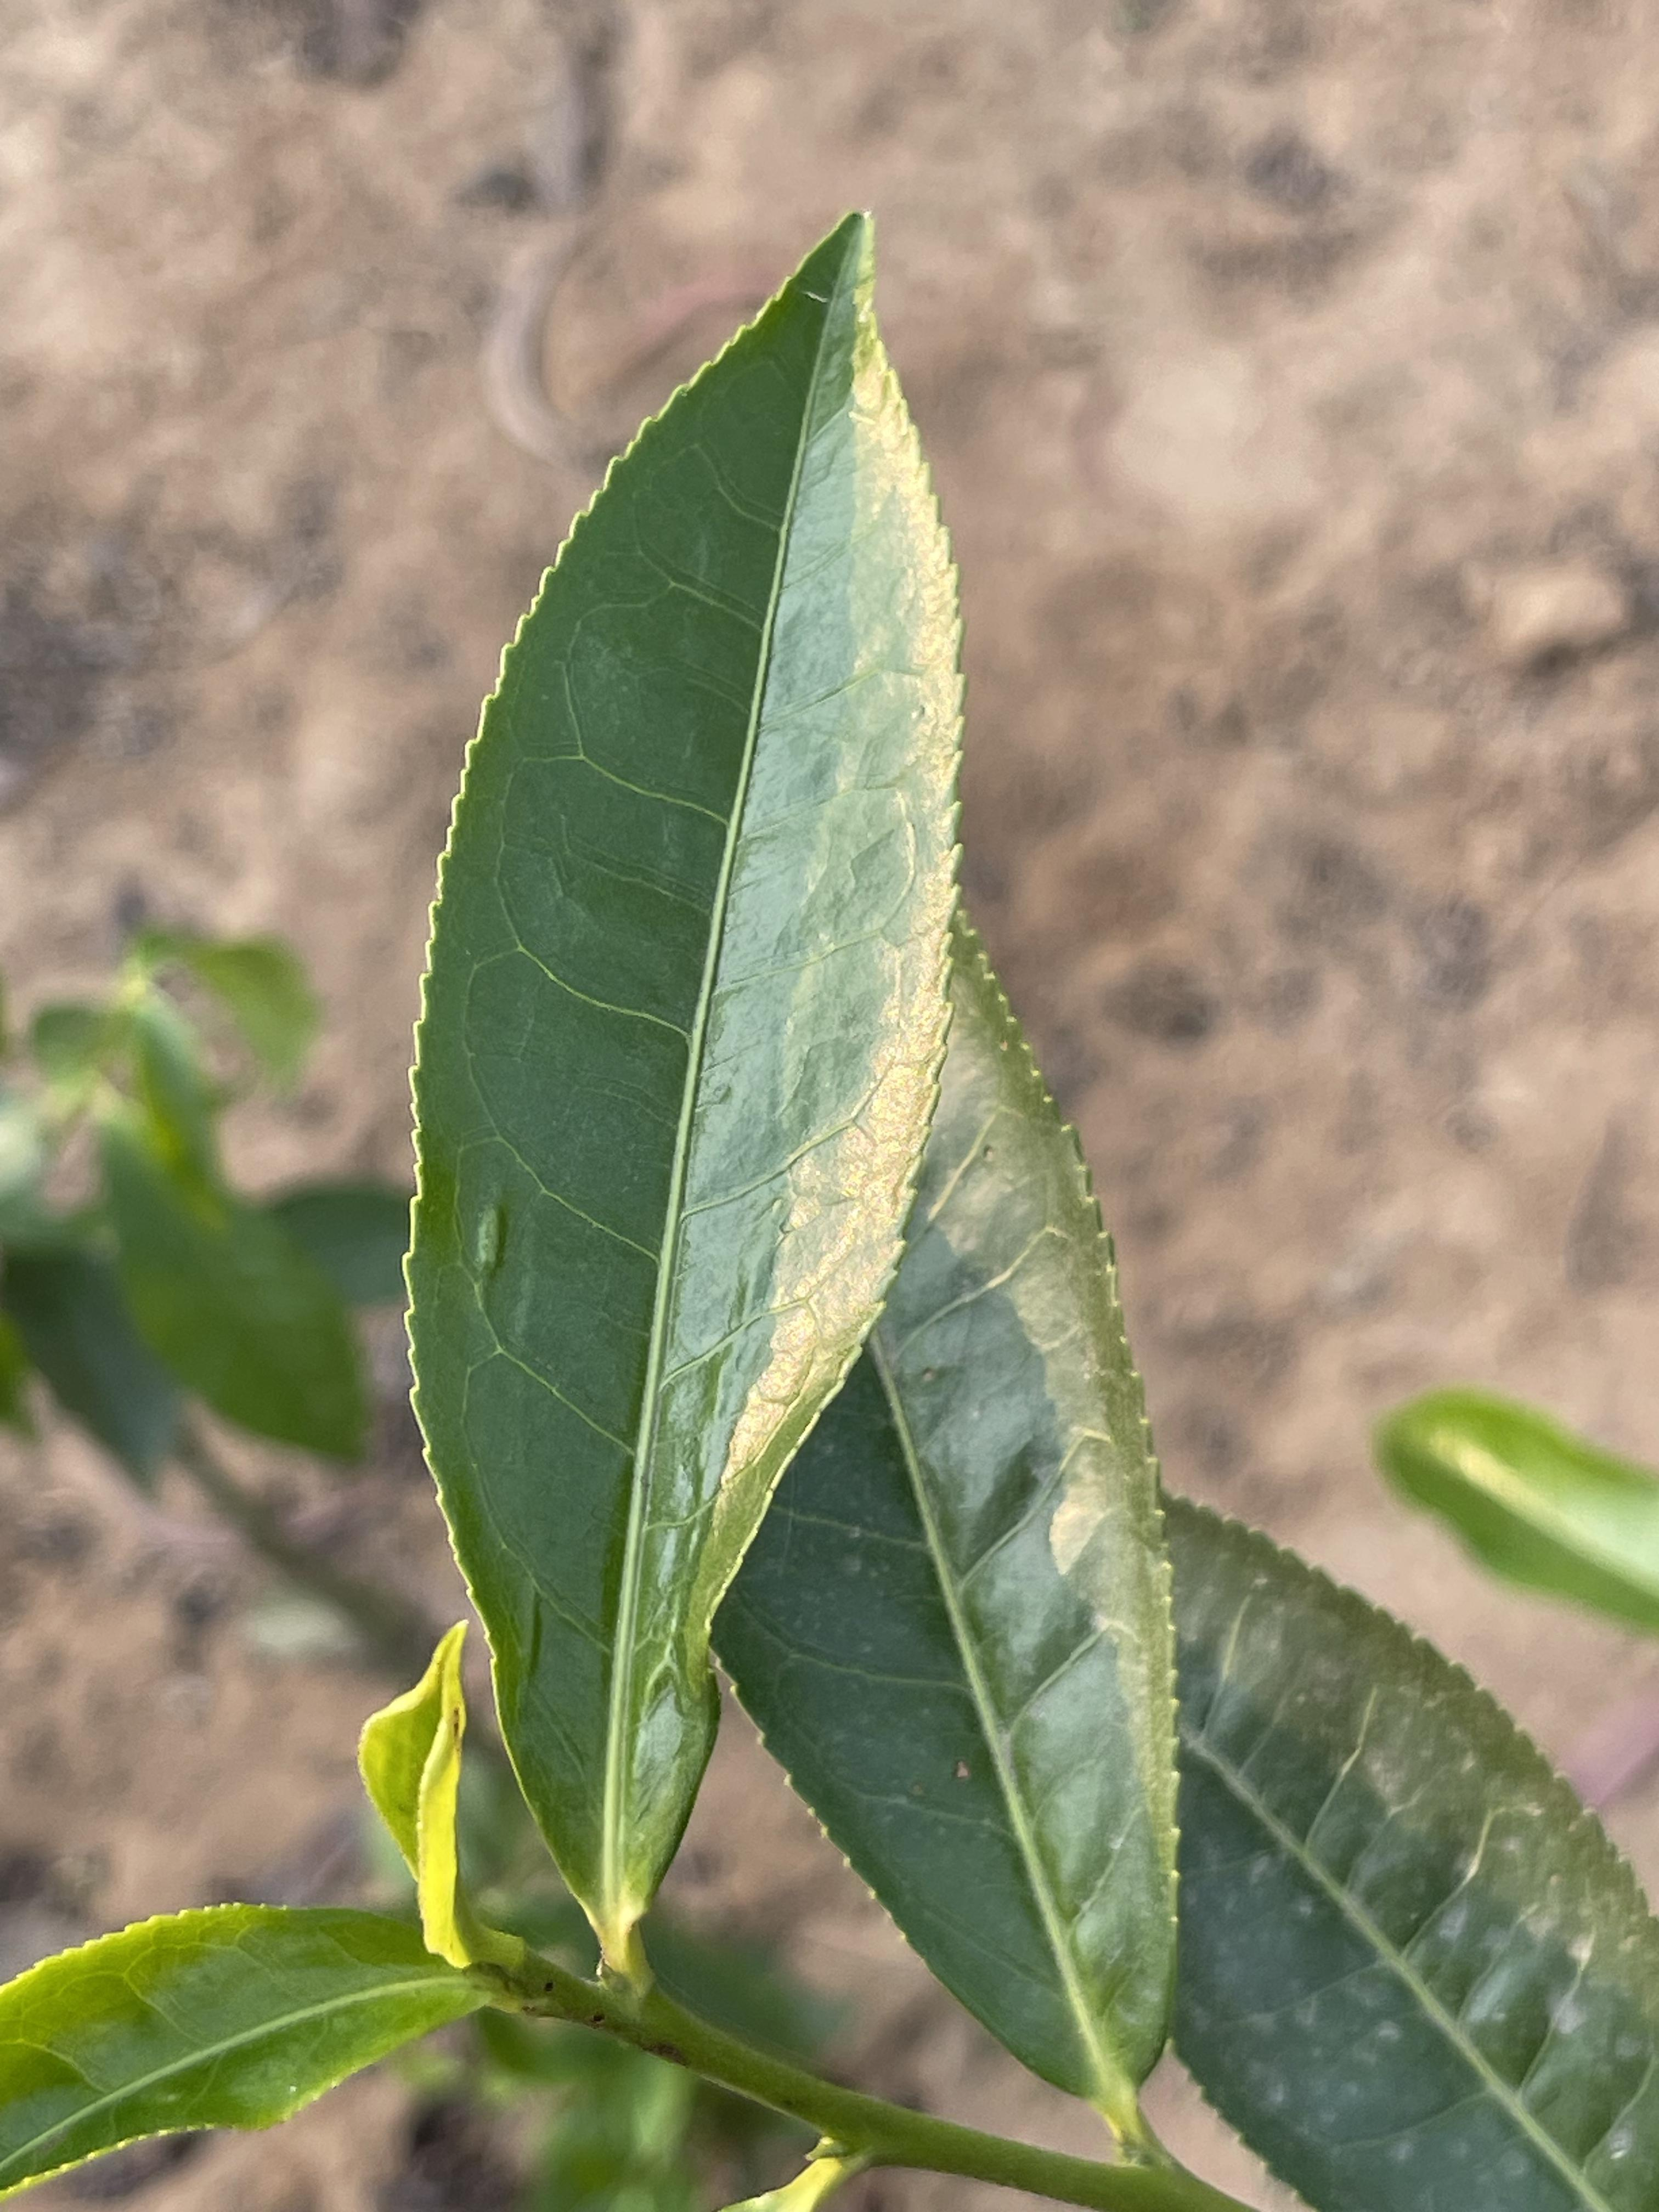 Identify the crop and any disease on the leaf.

tea, healthy leaf
